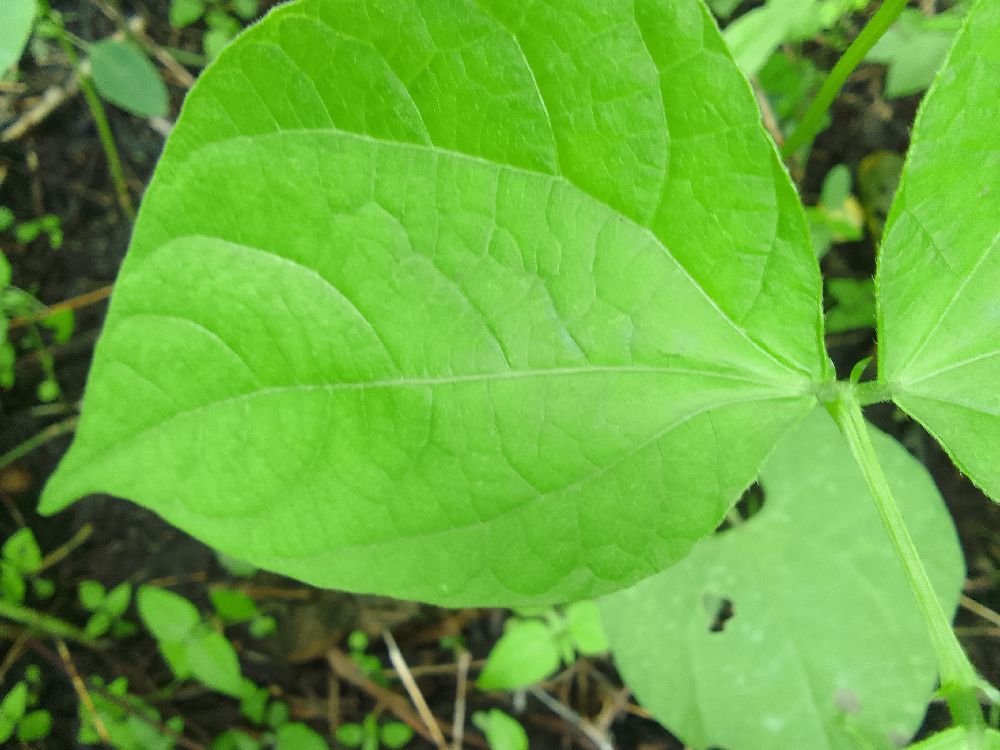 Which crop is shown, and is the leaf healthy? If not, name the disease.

common bean, healthy
